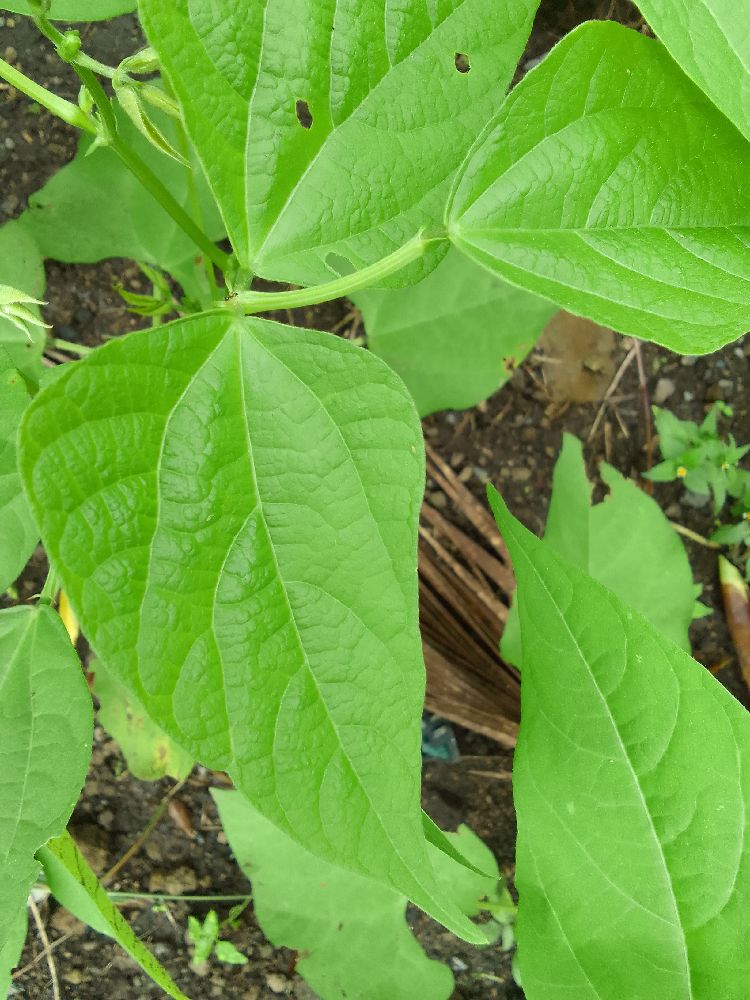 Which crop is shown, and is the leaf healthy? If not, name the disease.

common bean, healthy
